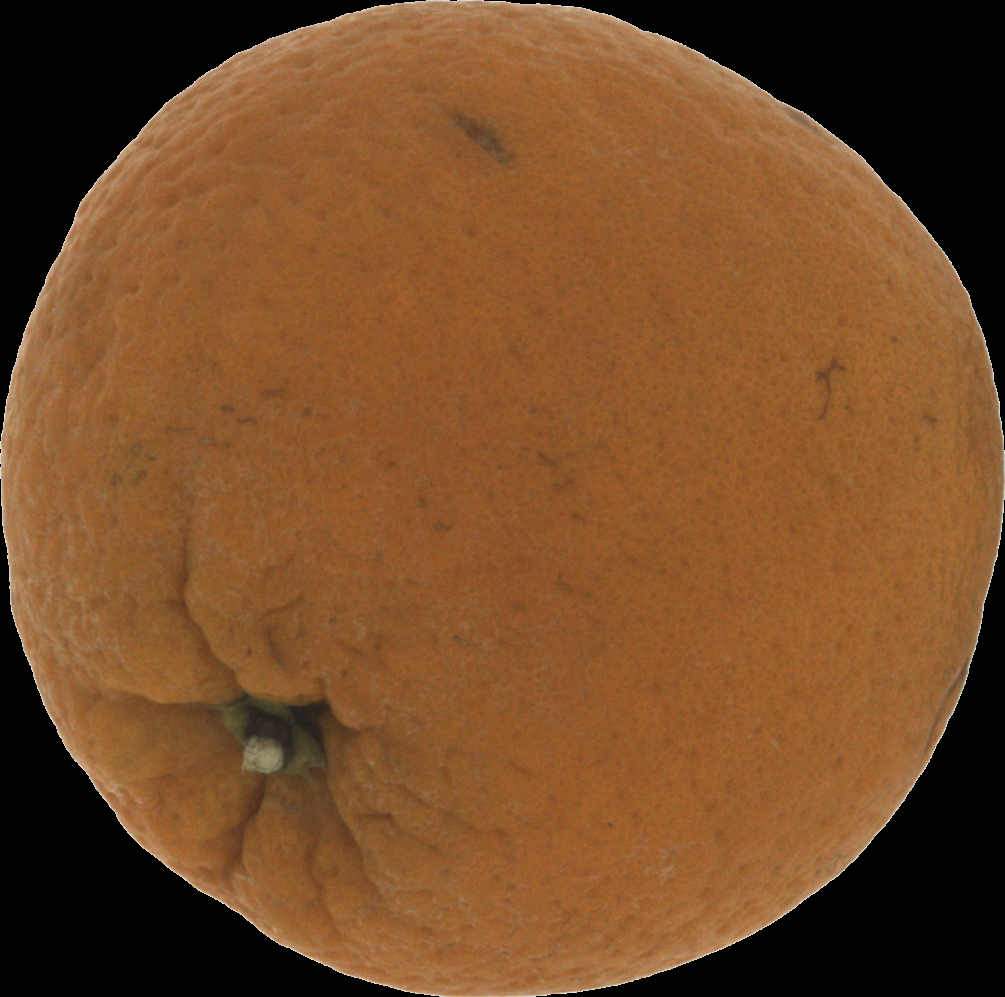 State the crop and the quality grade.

orange, bad
